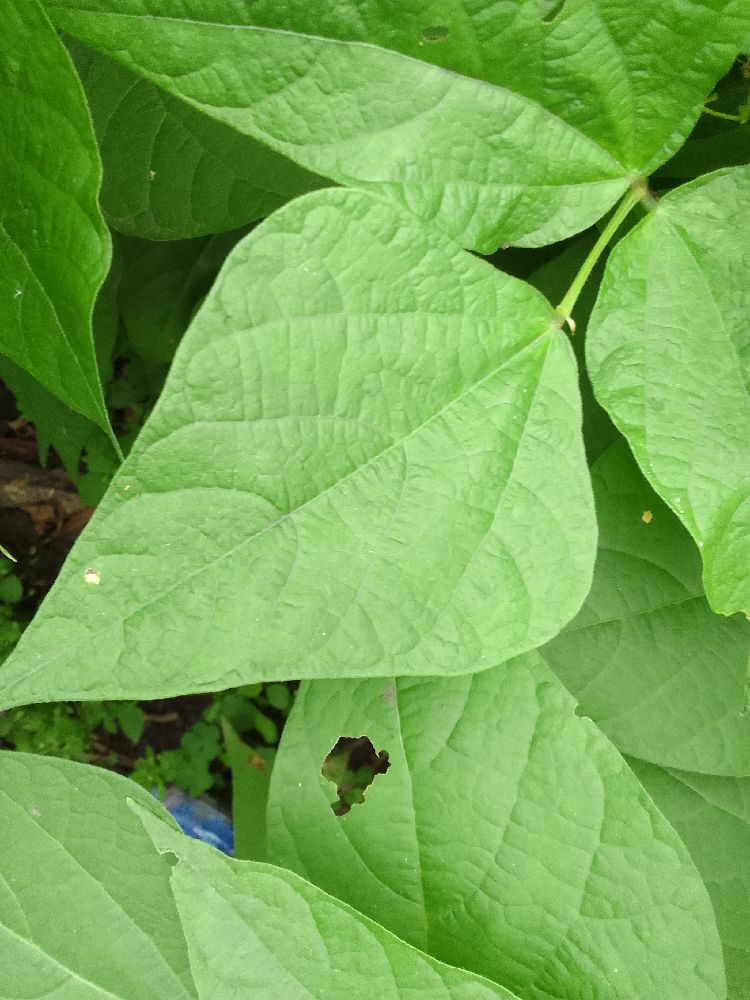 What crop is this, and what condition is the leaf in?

common bean, healthy
